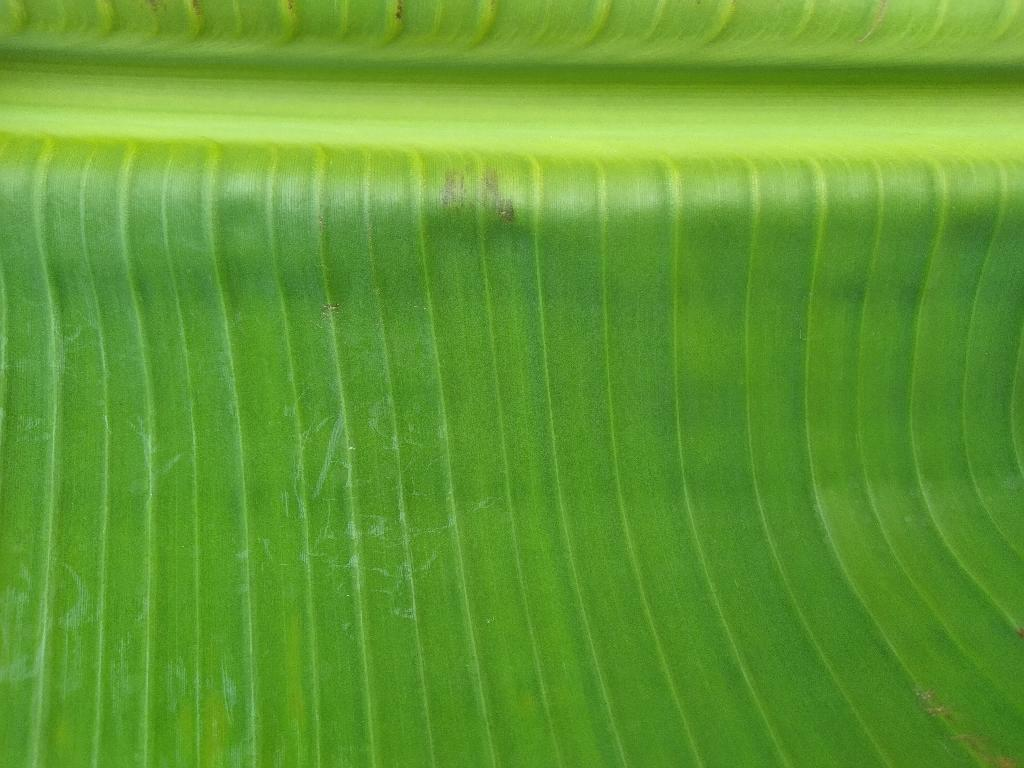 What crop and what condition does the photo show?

banana, healthy
